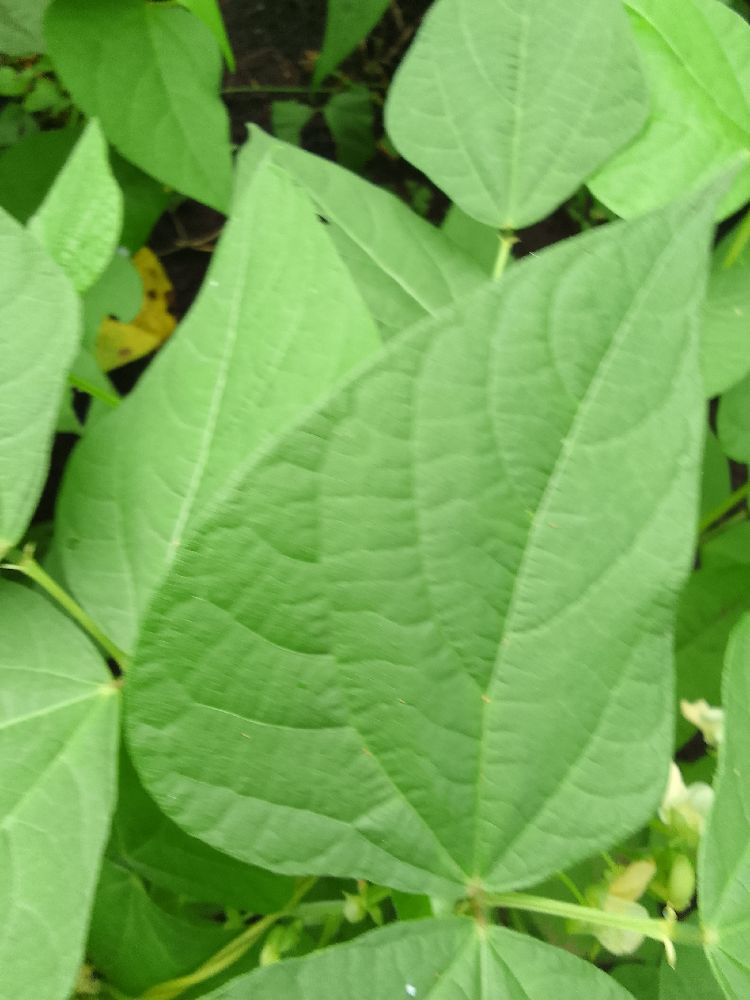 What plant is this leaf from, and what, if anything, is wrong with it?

common bean, healthy
